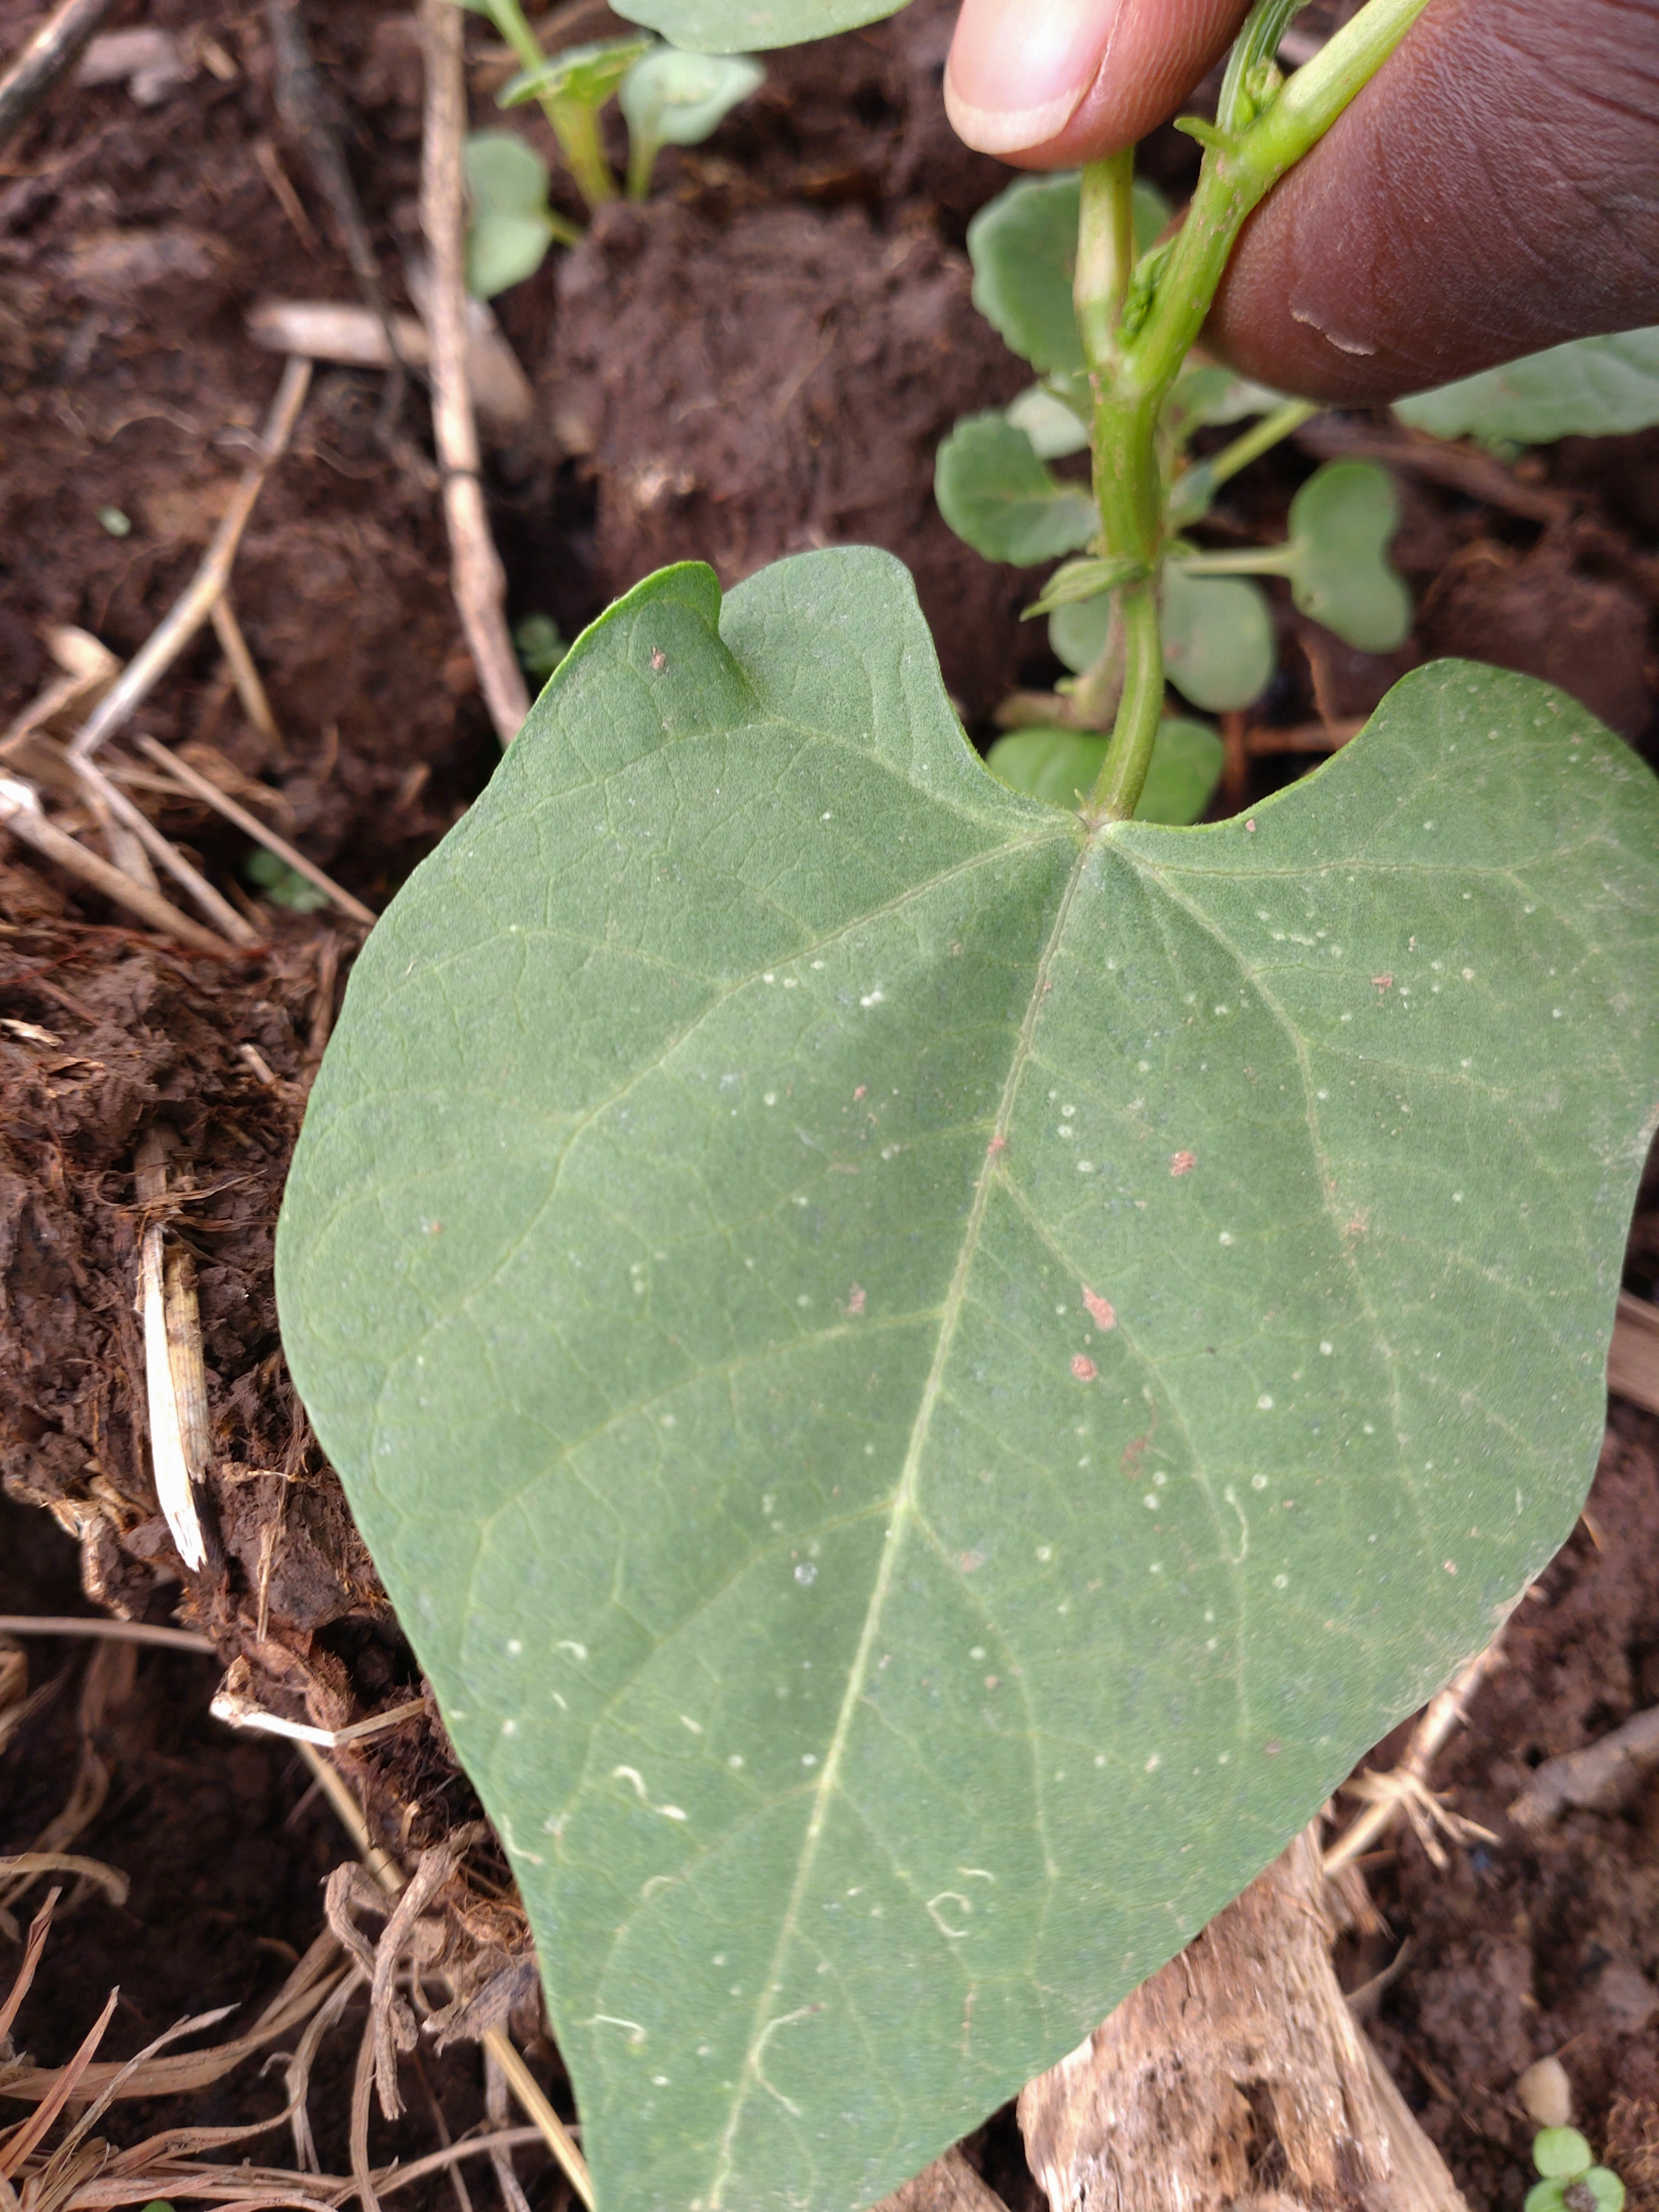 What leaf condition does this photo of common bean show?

healthy
